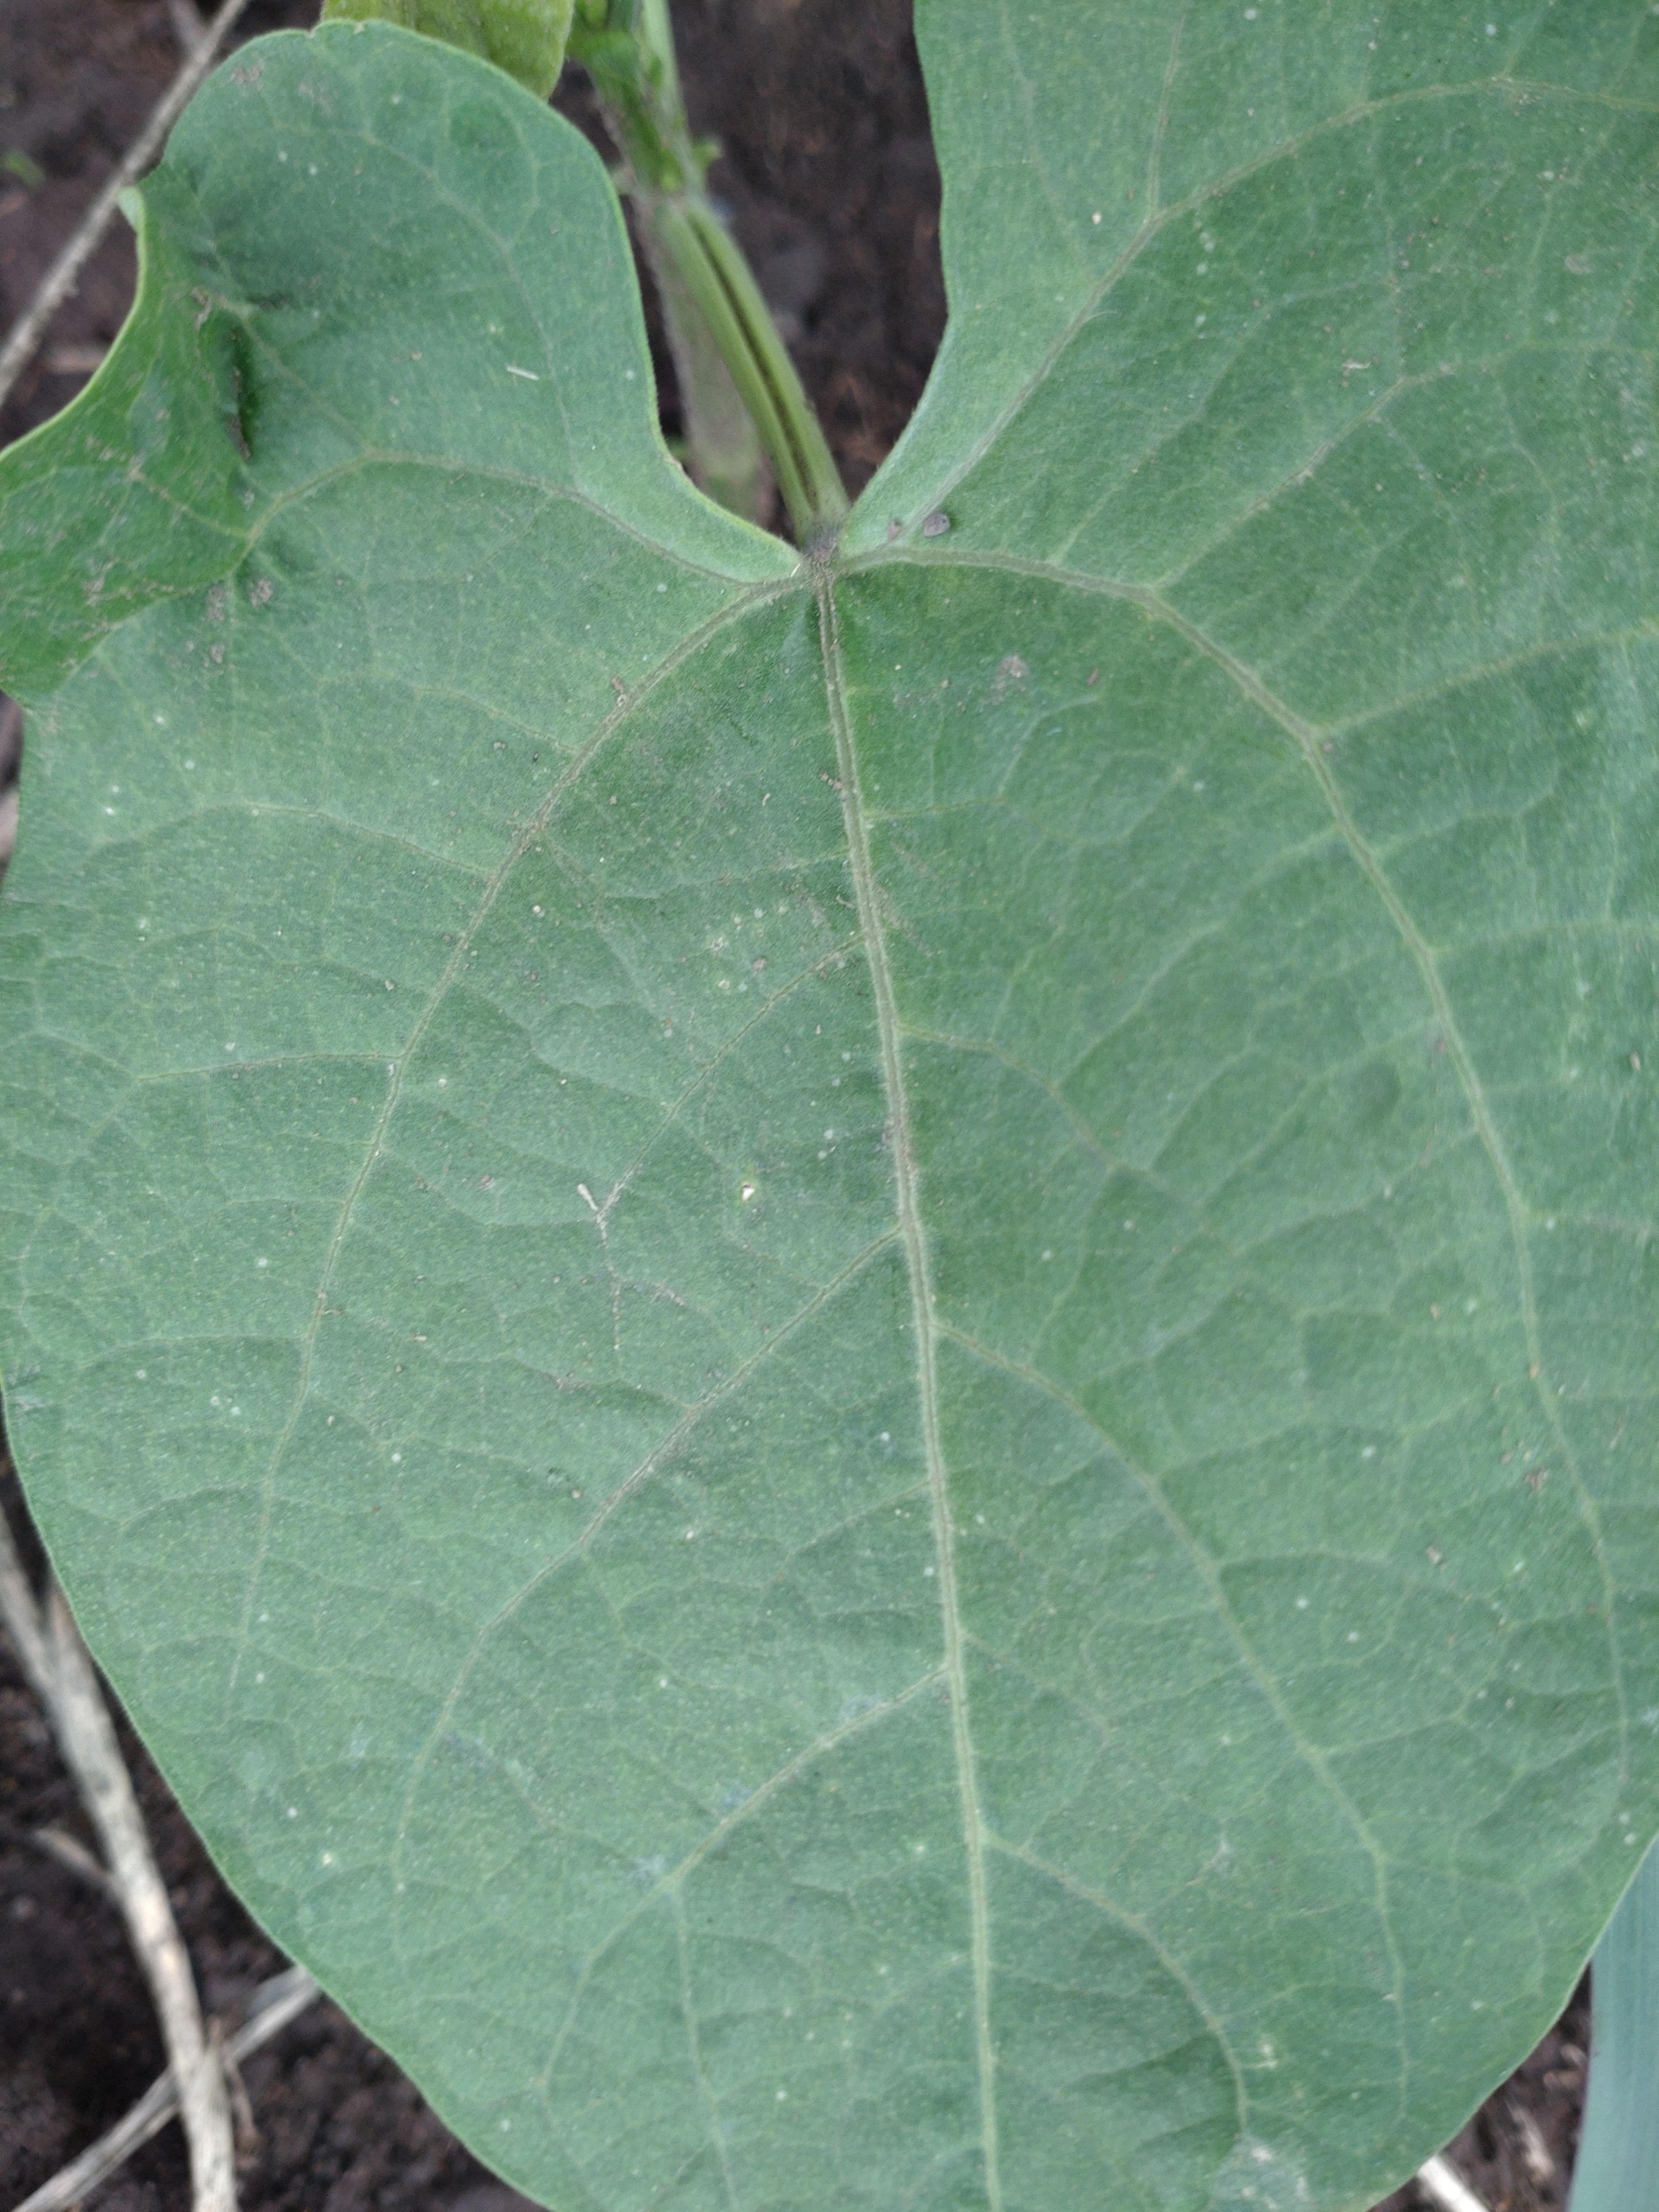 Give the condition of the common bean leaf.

healthy
